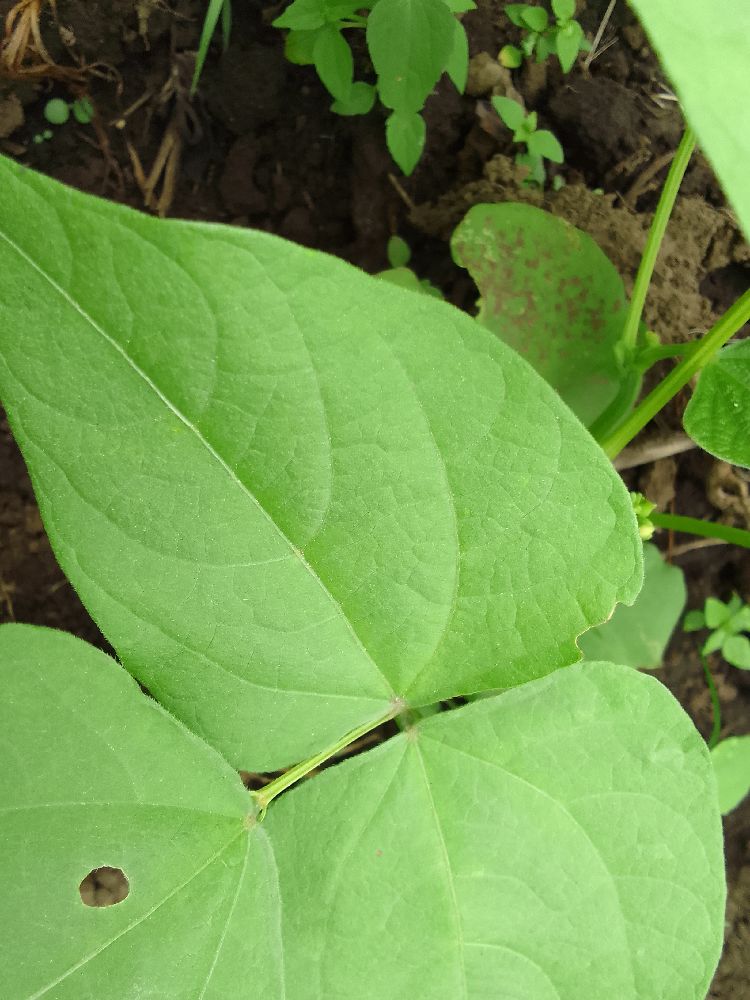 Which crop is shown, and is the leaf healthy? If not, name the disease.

common bean, healthy
